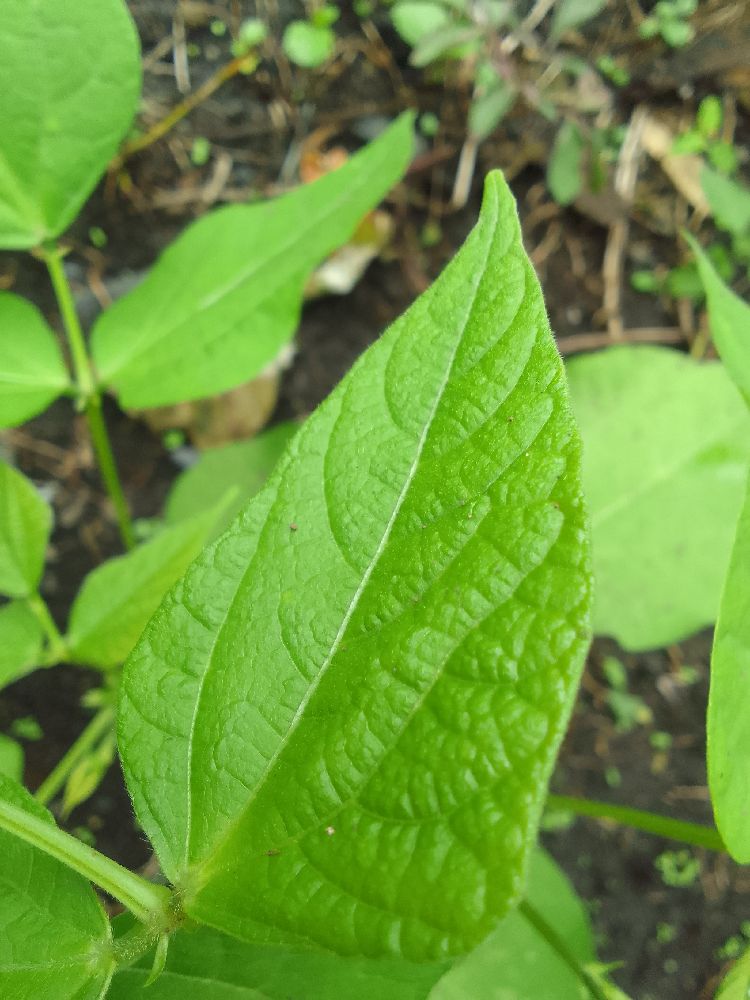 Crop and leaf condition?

common bean, healthy
